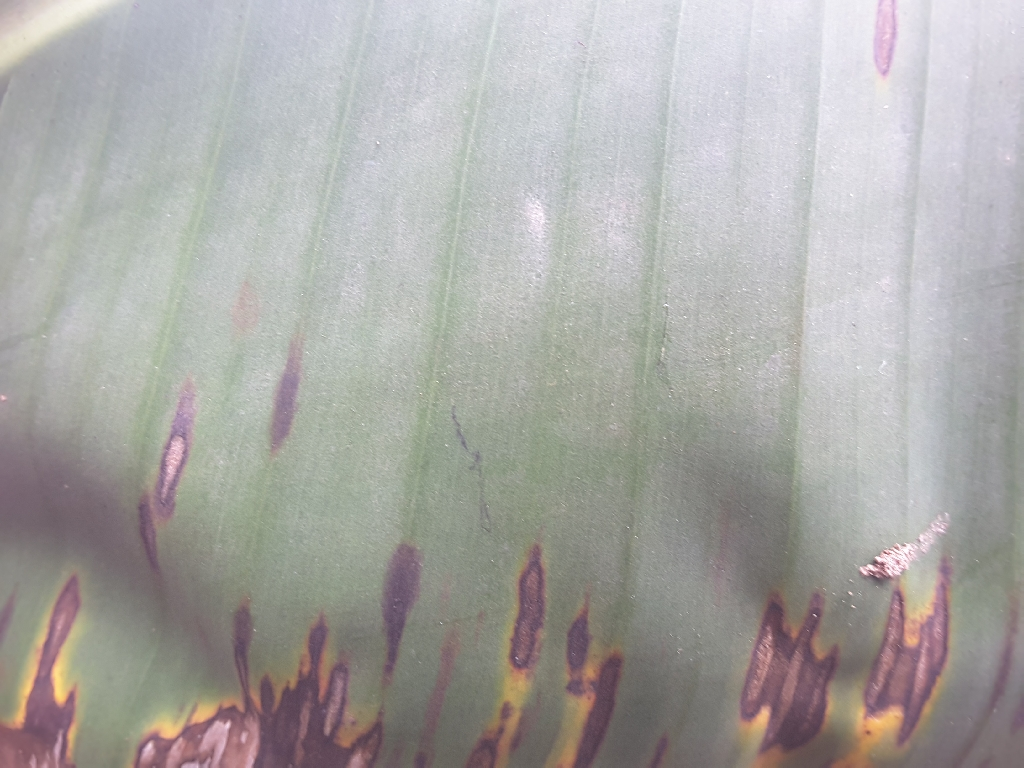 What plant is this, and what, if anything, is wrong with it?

banana, black sigatoka
